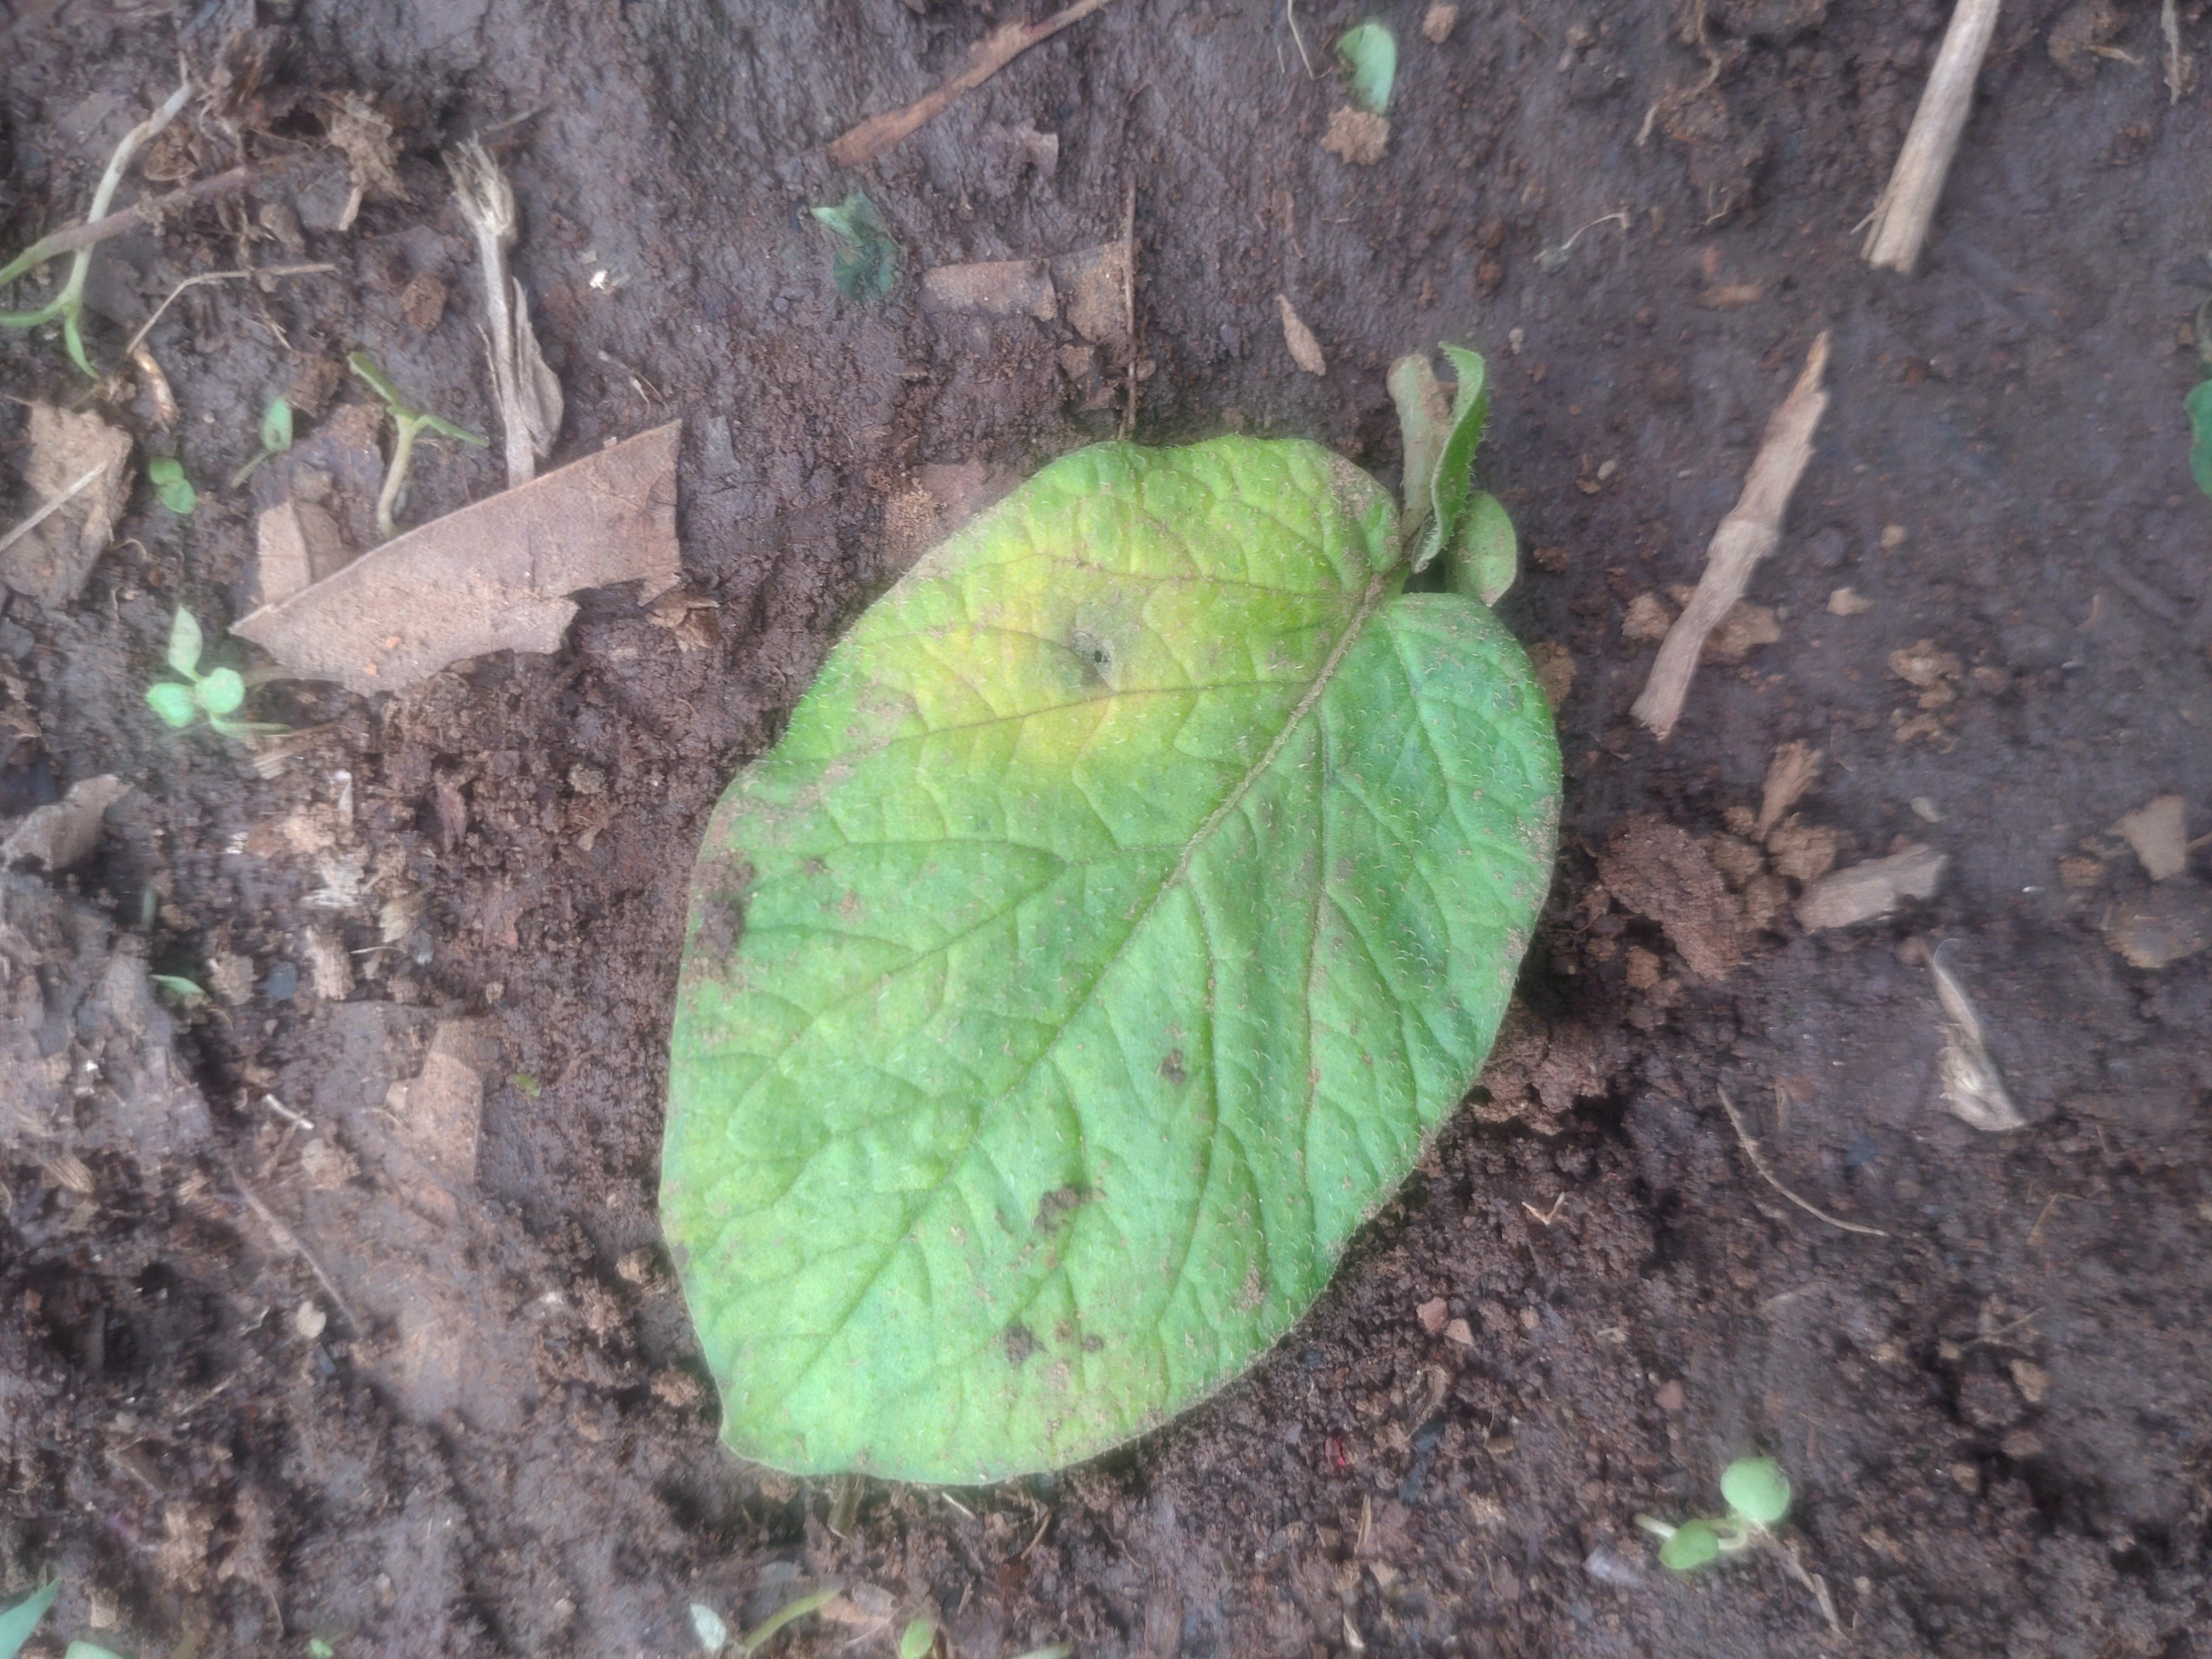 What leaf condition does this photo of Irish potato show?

late blight
